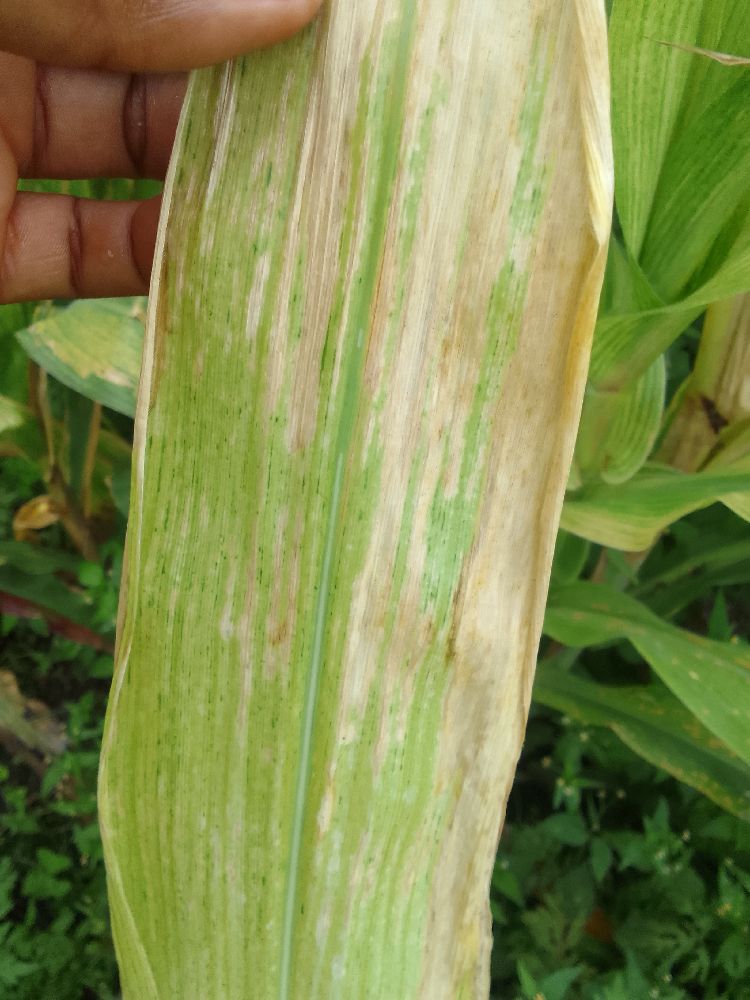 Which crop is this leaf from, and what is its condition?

maize, maize lethal necrosis
